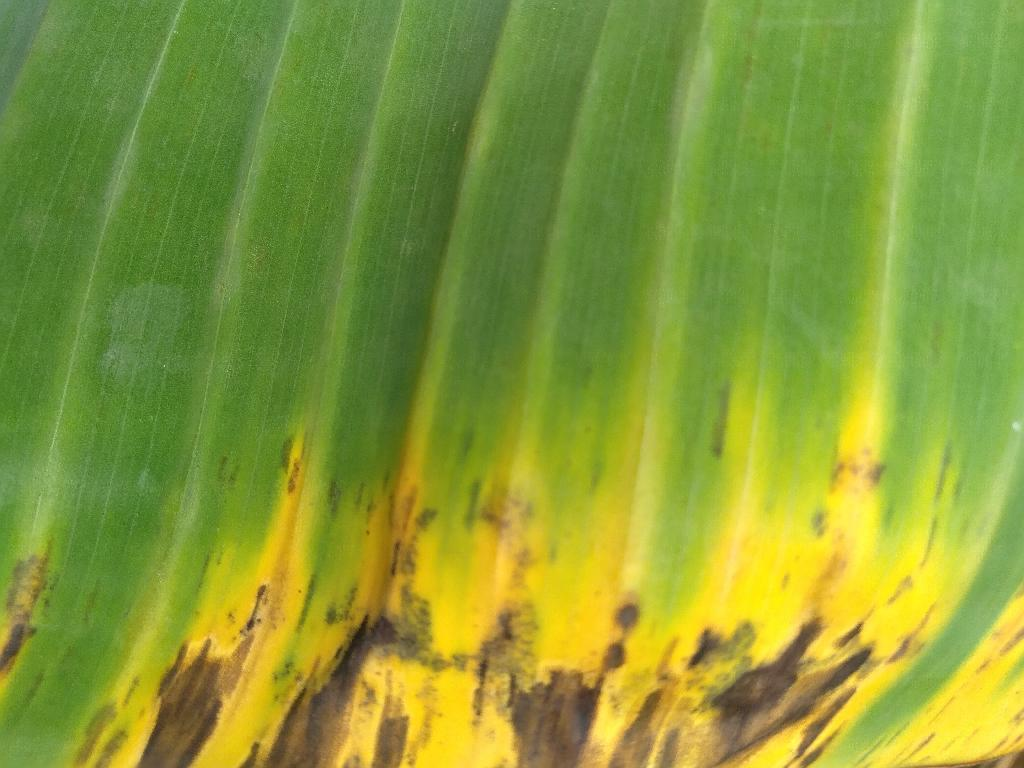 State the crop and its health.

banana, black sigatoka
